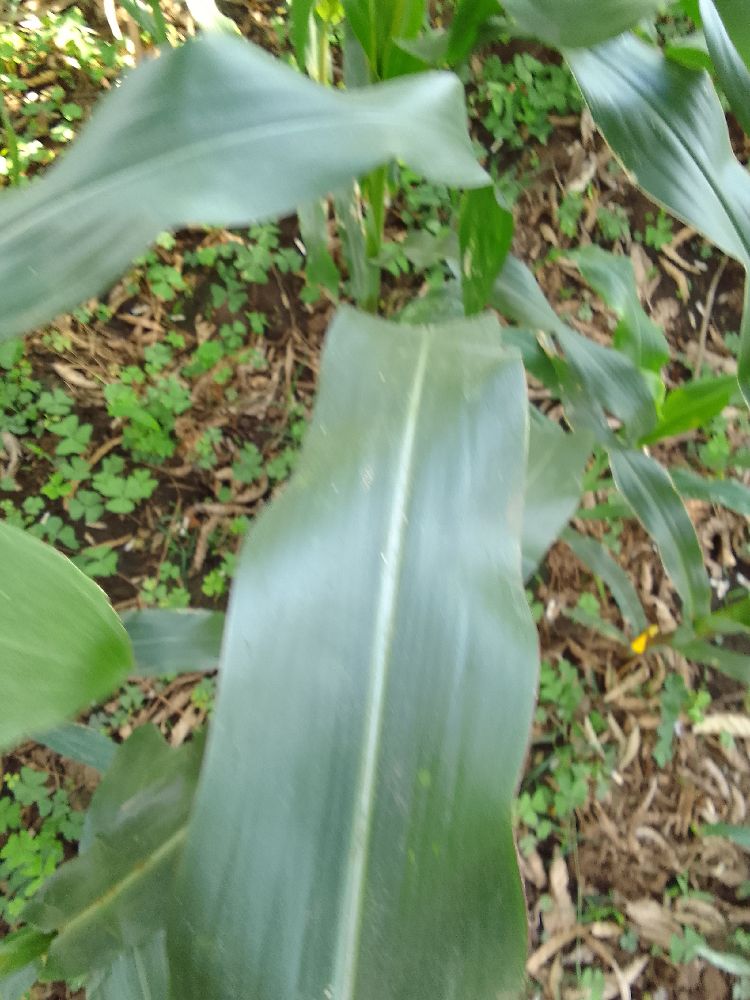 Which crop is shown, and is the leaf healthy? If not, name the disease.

maize, healthy
